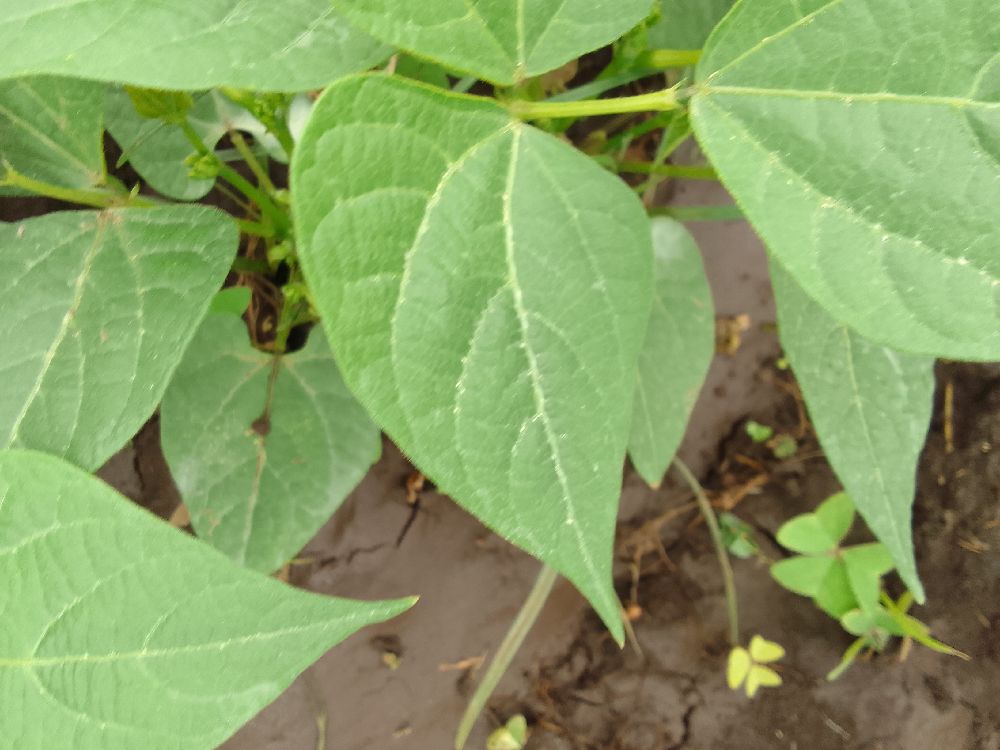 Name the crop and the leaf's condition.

common bean, healthy
